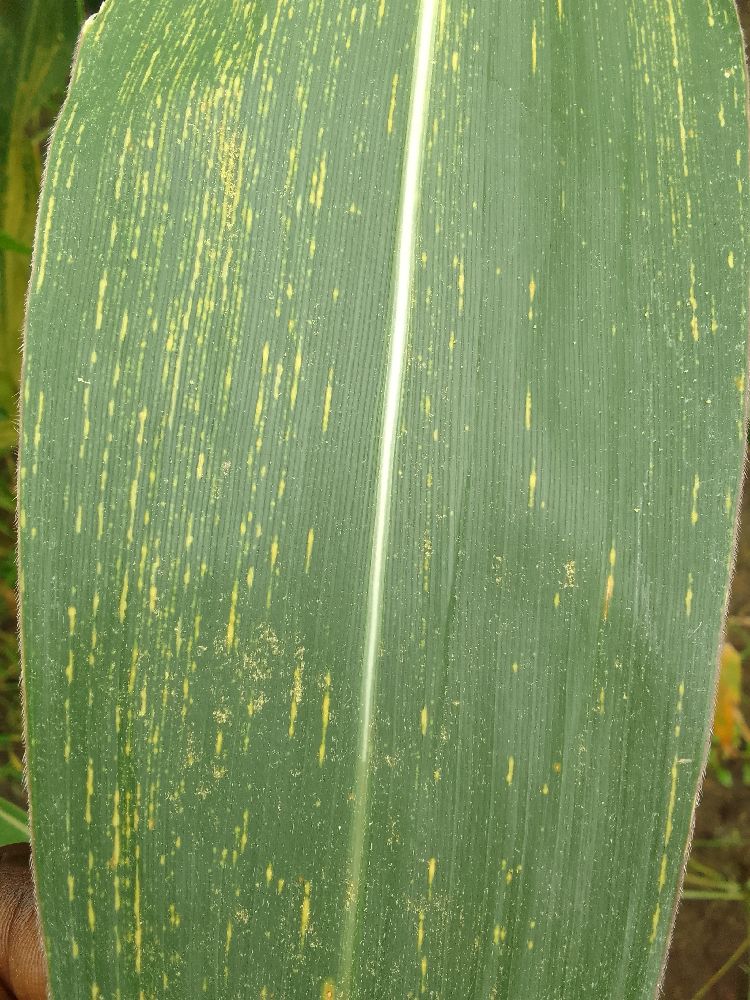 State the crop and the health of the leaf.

maize, maize streak virus
